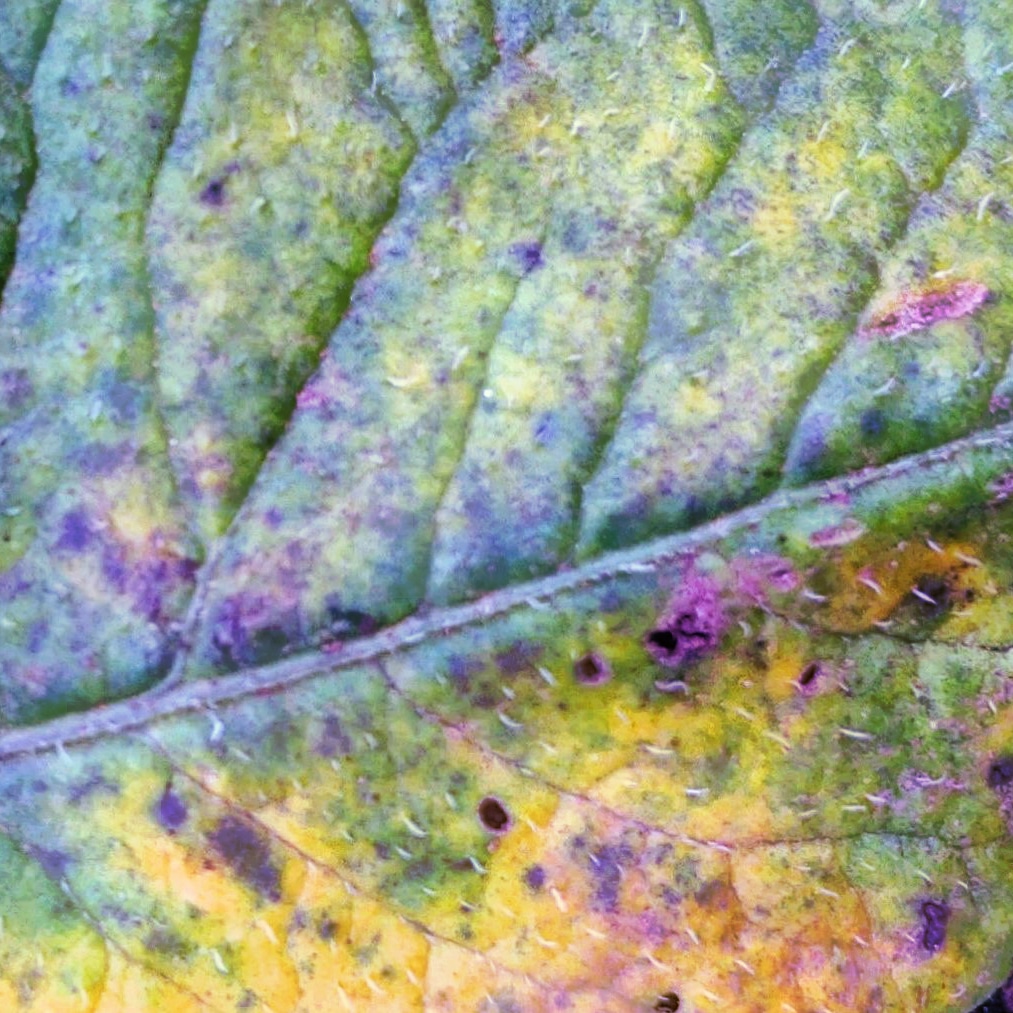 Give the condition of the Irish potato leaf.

late blight
